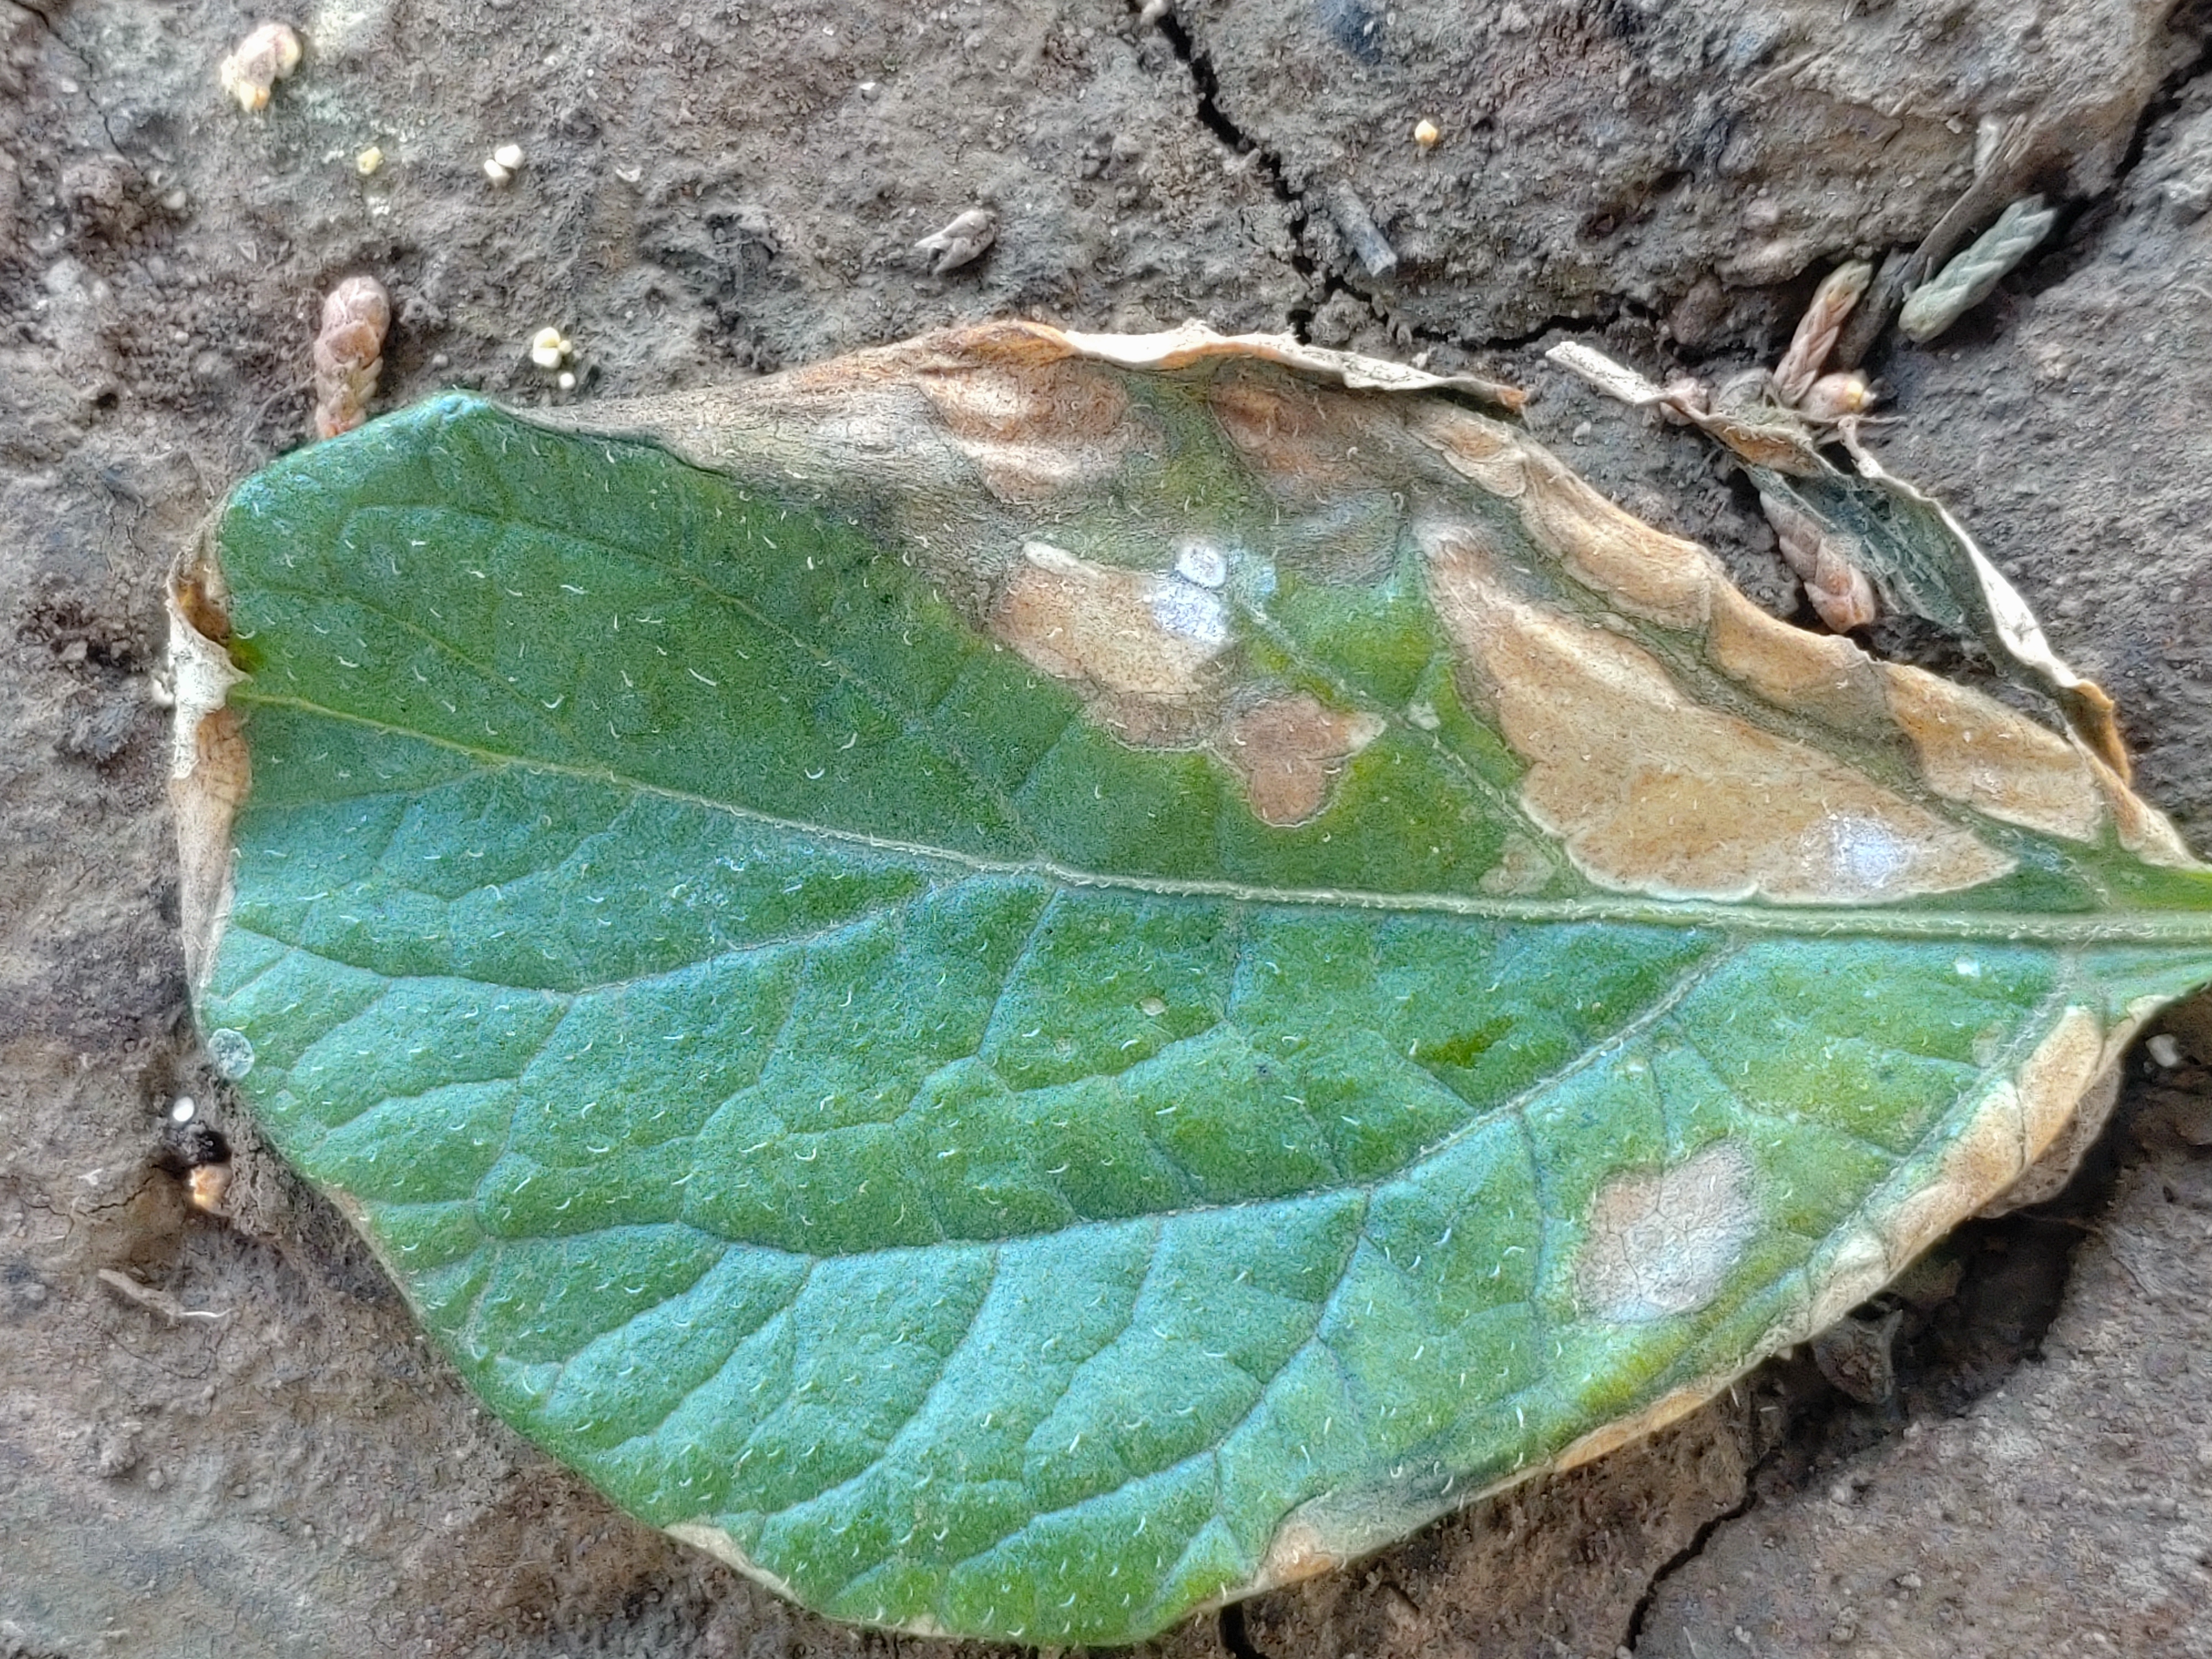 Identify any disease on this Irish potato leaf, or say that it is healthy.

early blight
